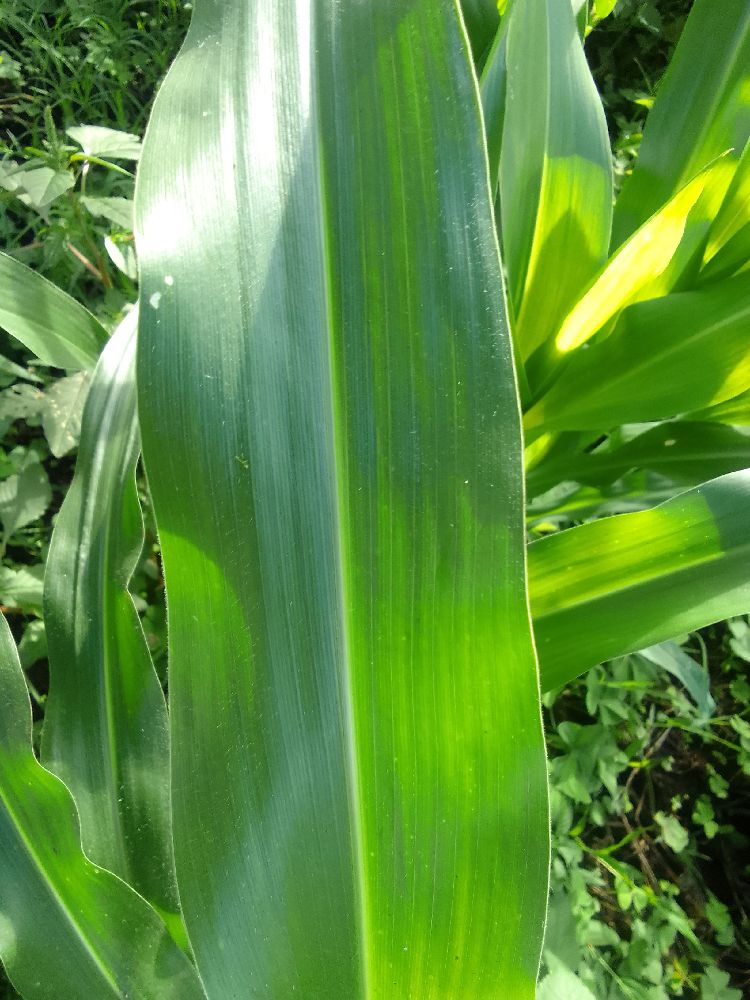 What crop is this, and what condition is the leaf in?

maize, healthy
